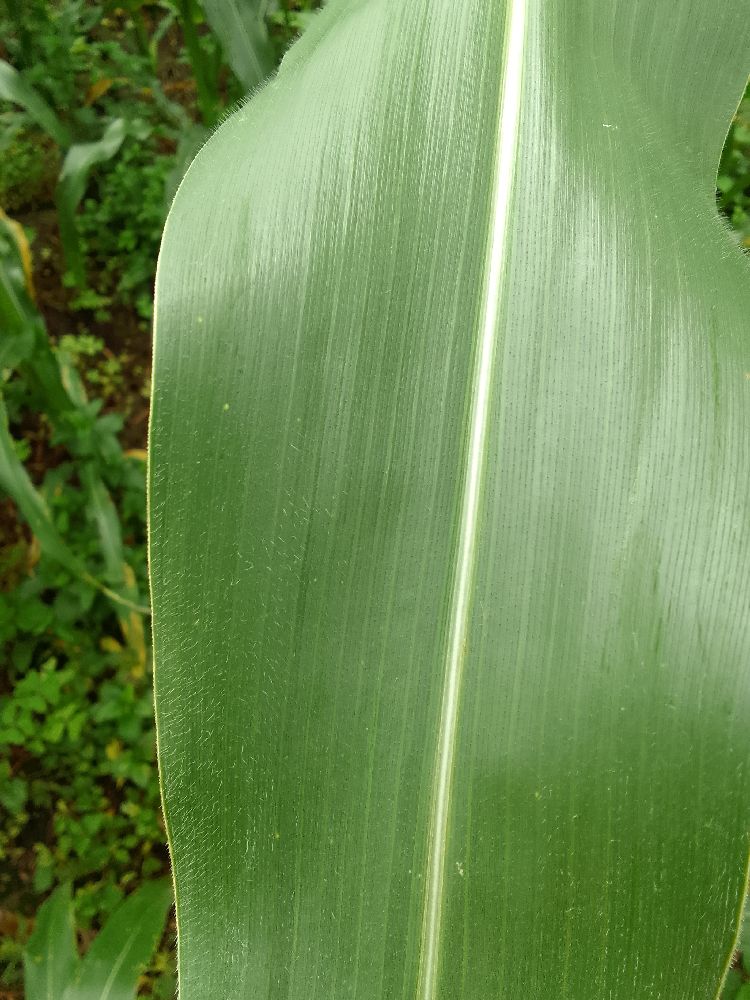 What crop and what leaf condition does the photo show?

maize, healthy
